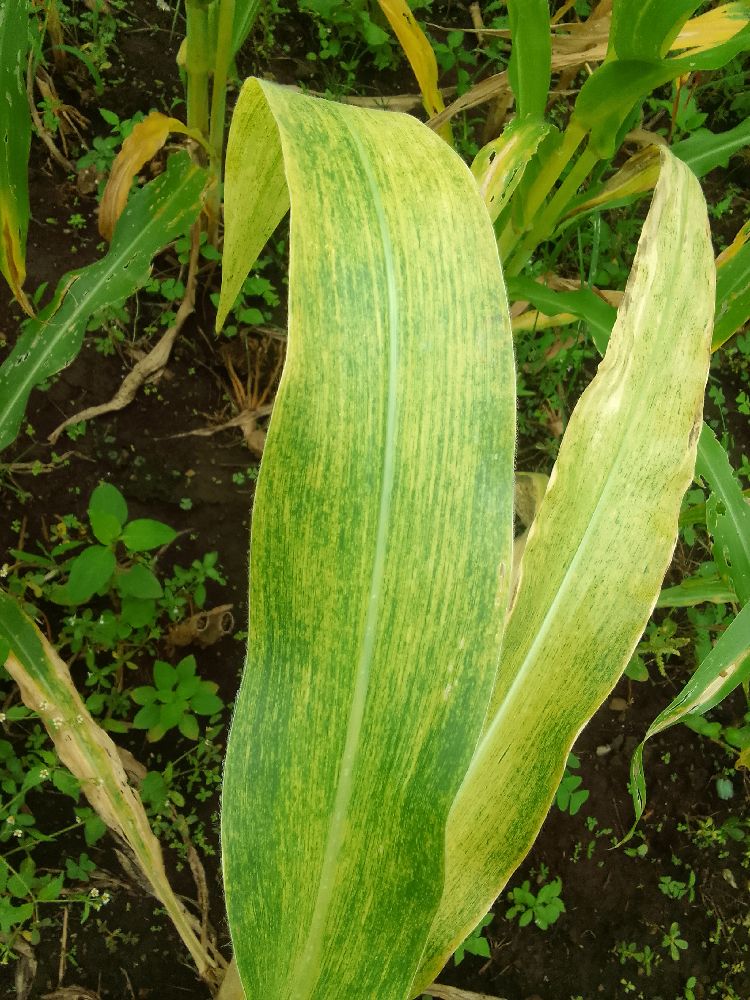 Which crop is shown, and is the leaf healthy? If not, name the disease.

maize, maize lethal necrosis
